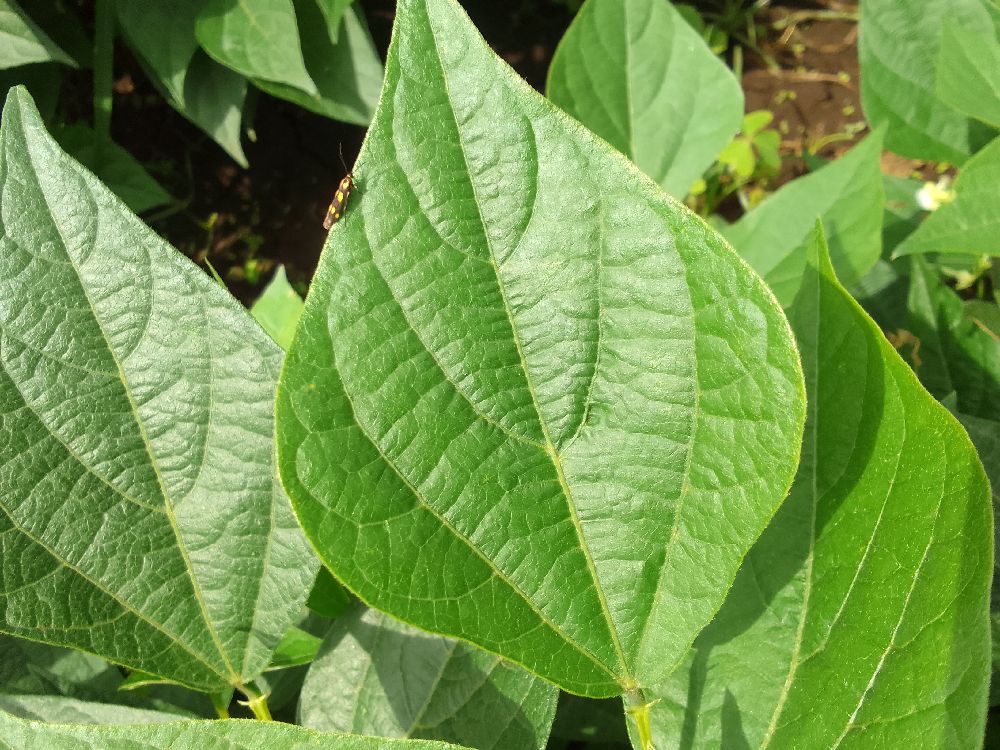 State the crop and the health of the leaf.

common bean, healthy
